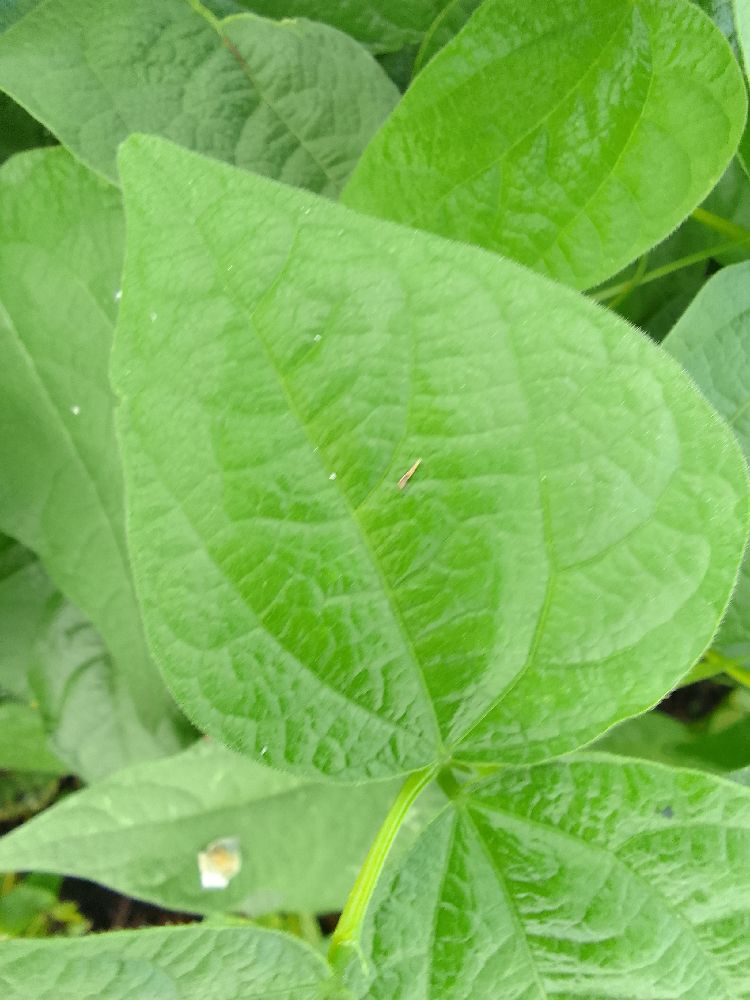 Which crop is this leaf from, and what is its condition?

common bean, healthy
